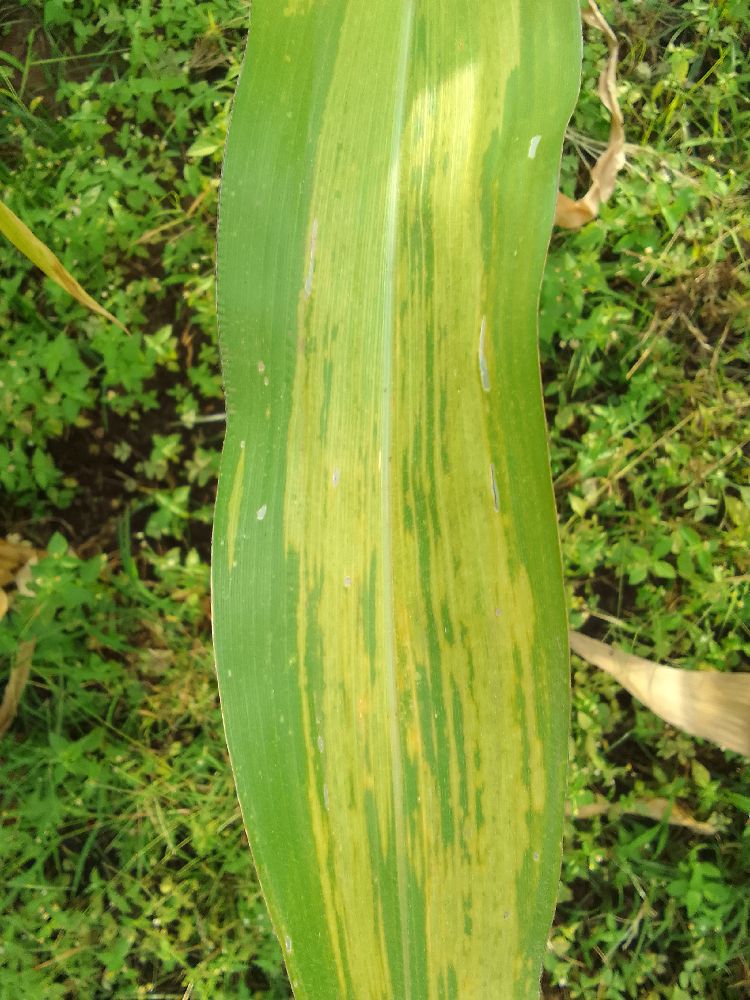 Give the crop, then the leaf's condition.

maize, maize lethal necrosis
